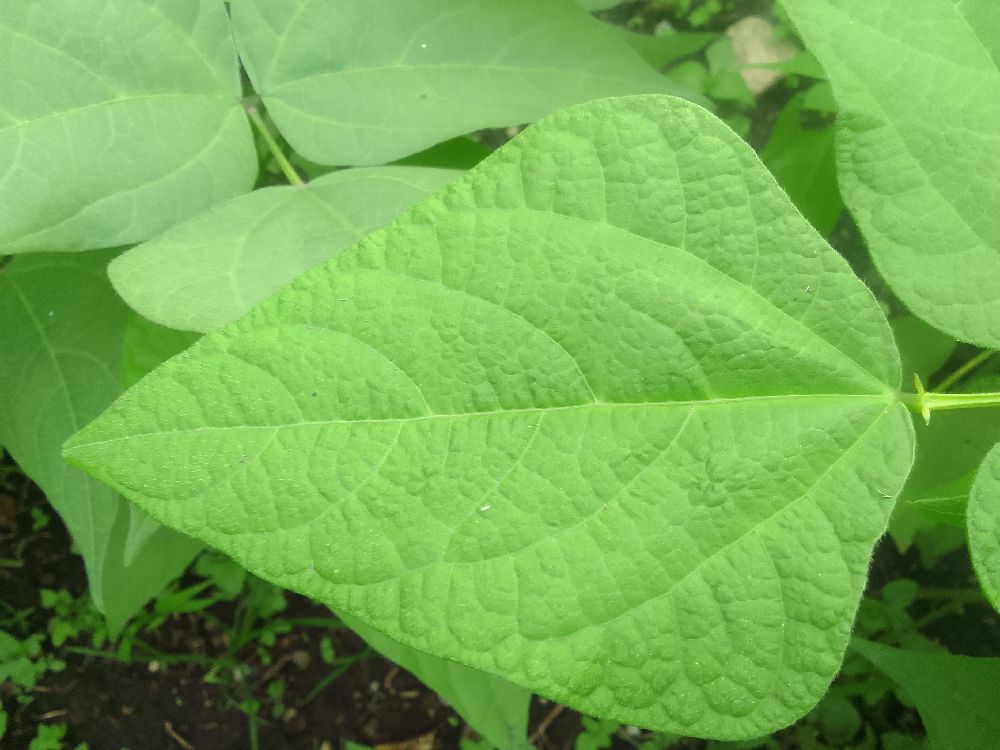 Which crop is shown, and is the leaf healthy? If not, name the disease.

common bean, healthy
